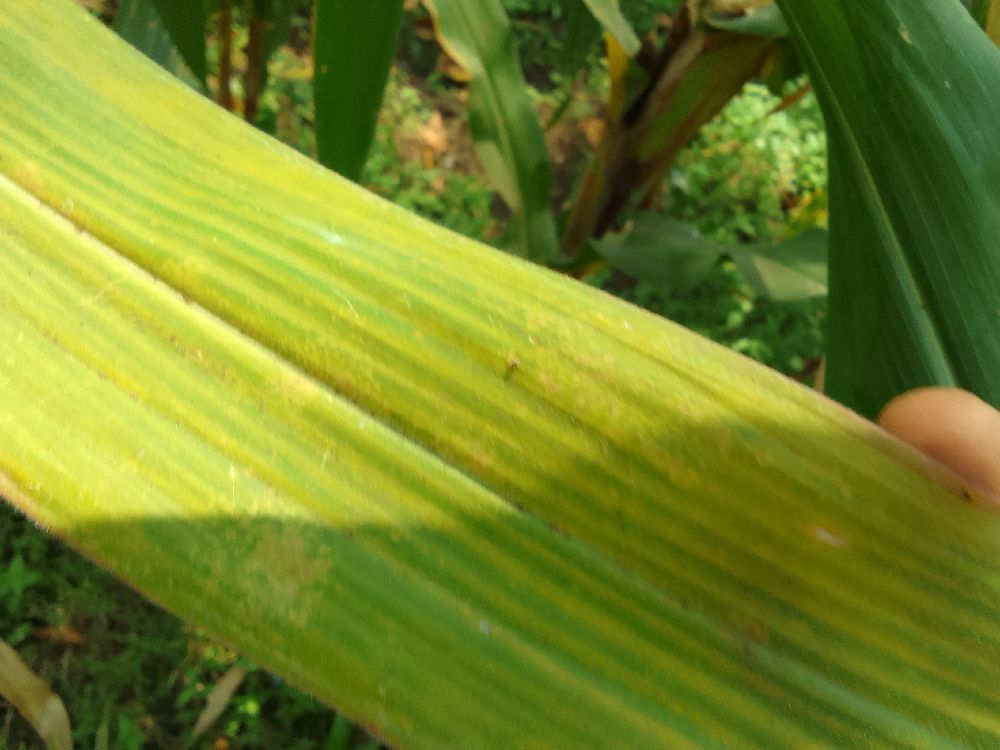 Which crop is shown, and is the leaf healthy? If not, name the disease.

maize, maize lethal necrosis
